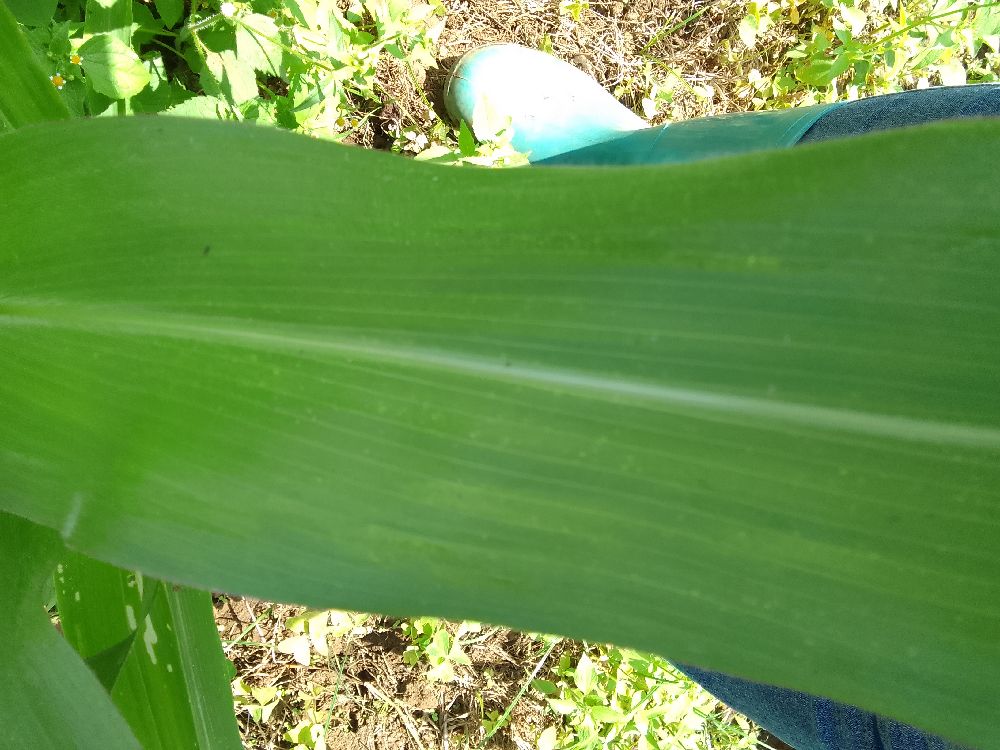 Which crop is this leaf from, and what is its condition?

maize, healthy
